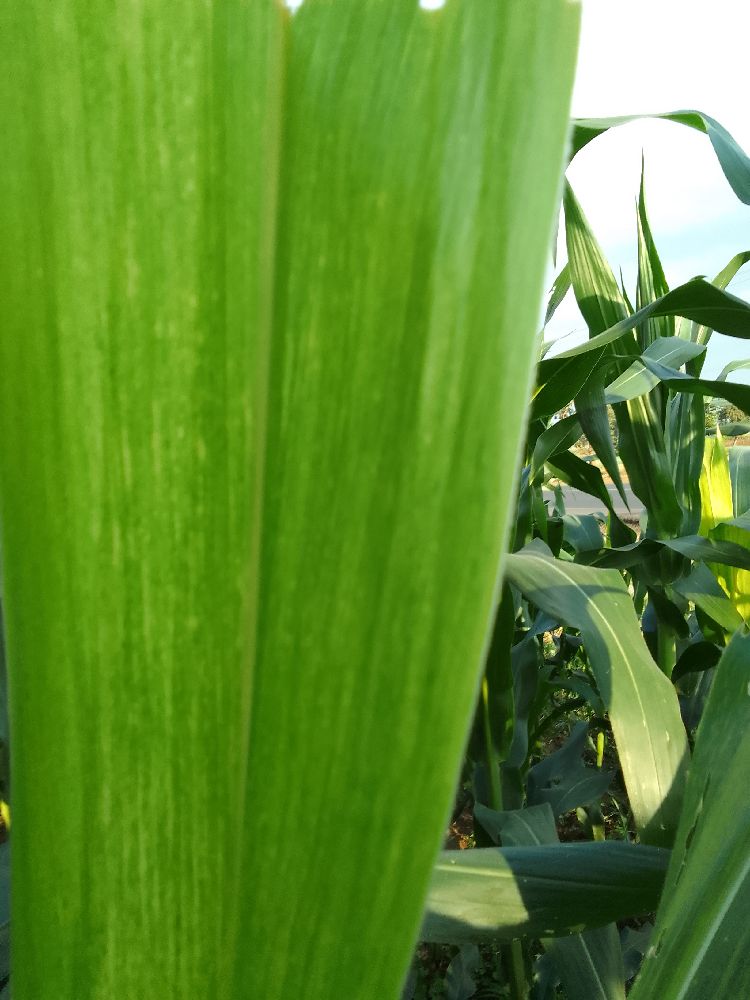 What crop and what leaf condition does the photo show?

maize, maize lethal necrosis
